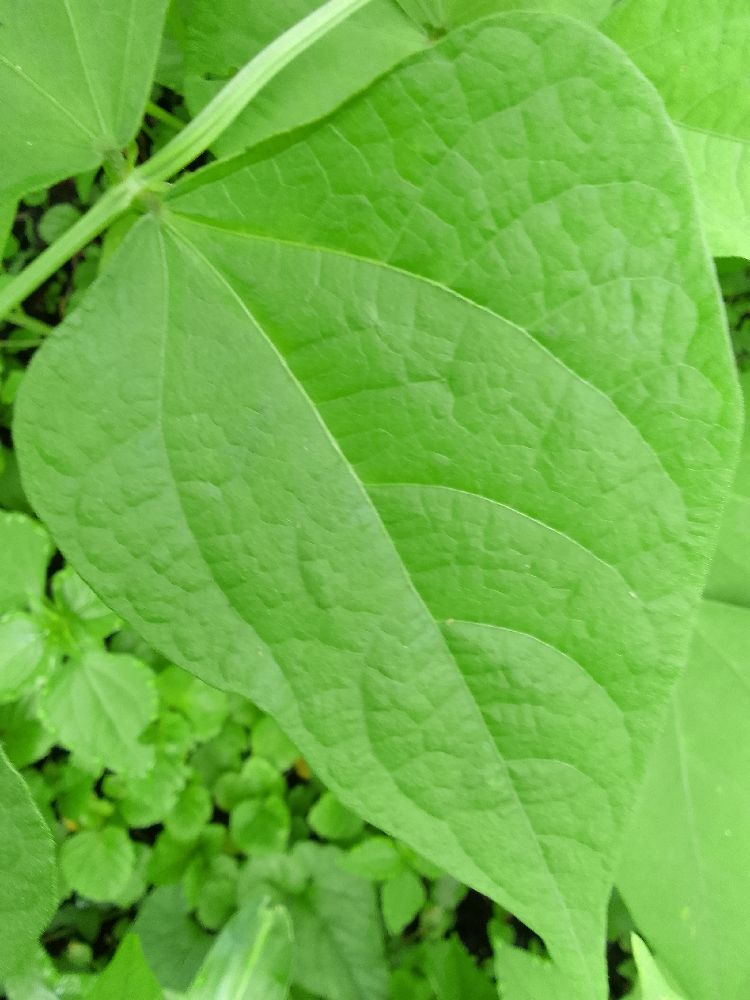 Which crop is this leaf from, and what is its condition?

common bean, healthy
